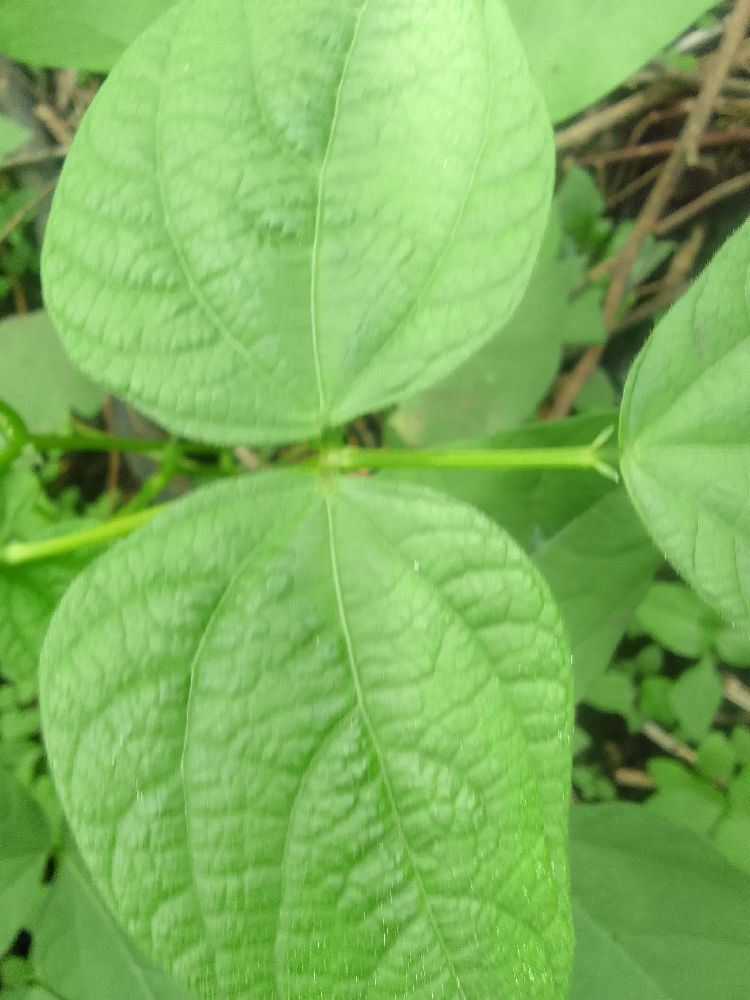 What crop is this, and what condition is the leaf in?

common bean, healthy
